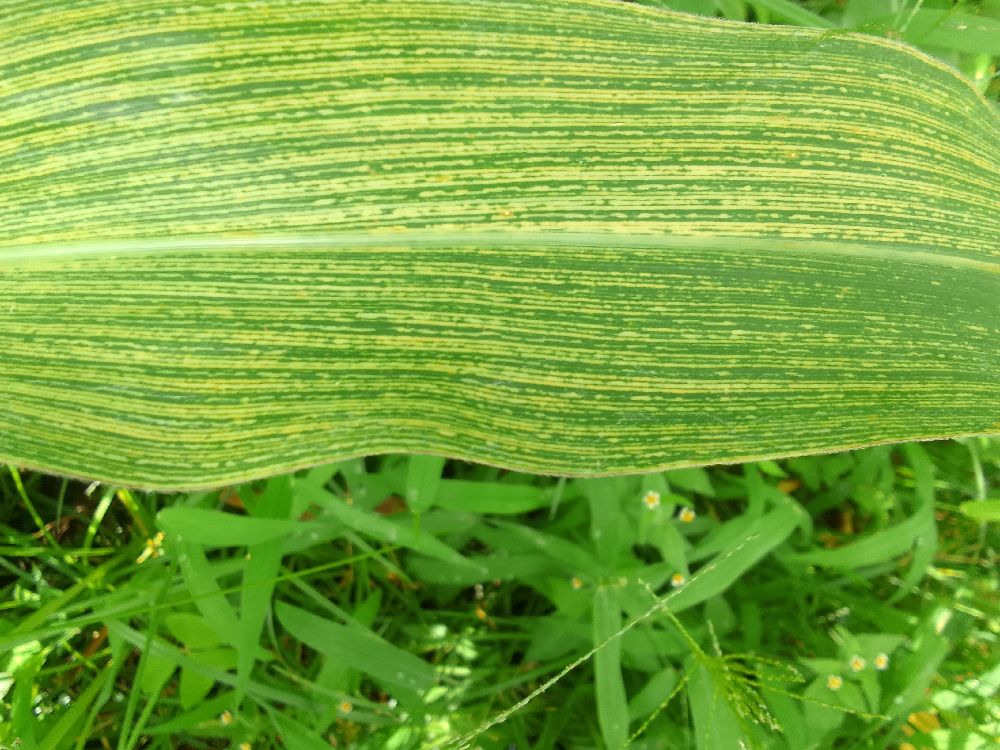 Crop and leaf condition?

maize, maize streak virus
